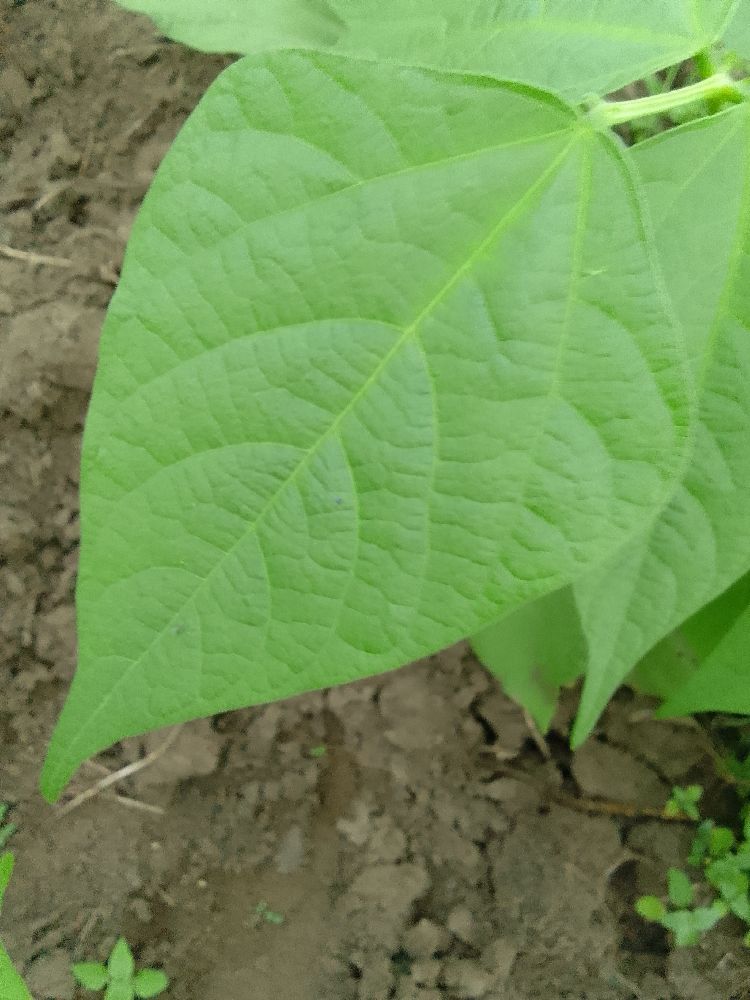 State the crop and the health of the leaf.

common bean, healthy
